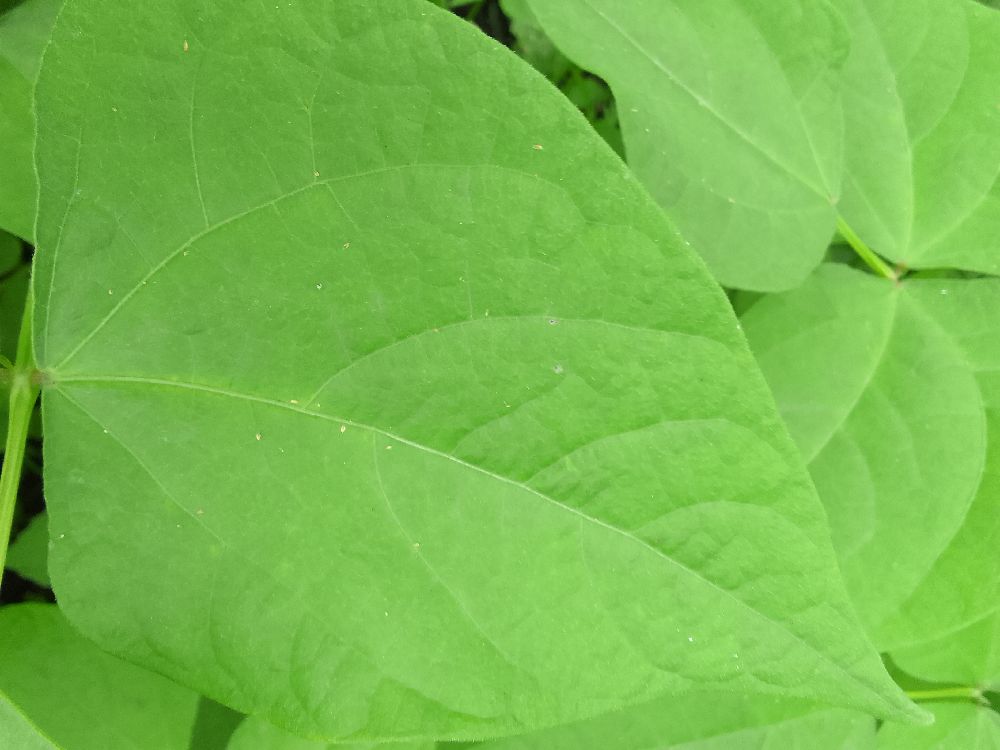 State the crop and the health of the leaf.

common bean, healthy
